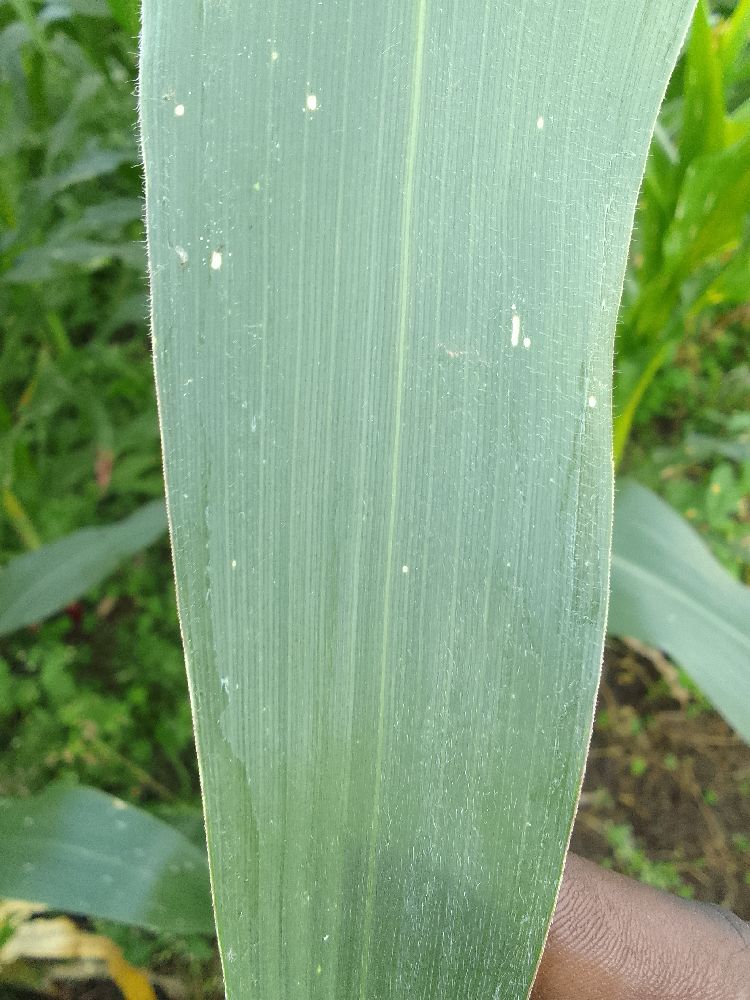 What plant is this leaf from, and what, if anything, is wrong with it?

maize, healthy
